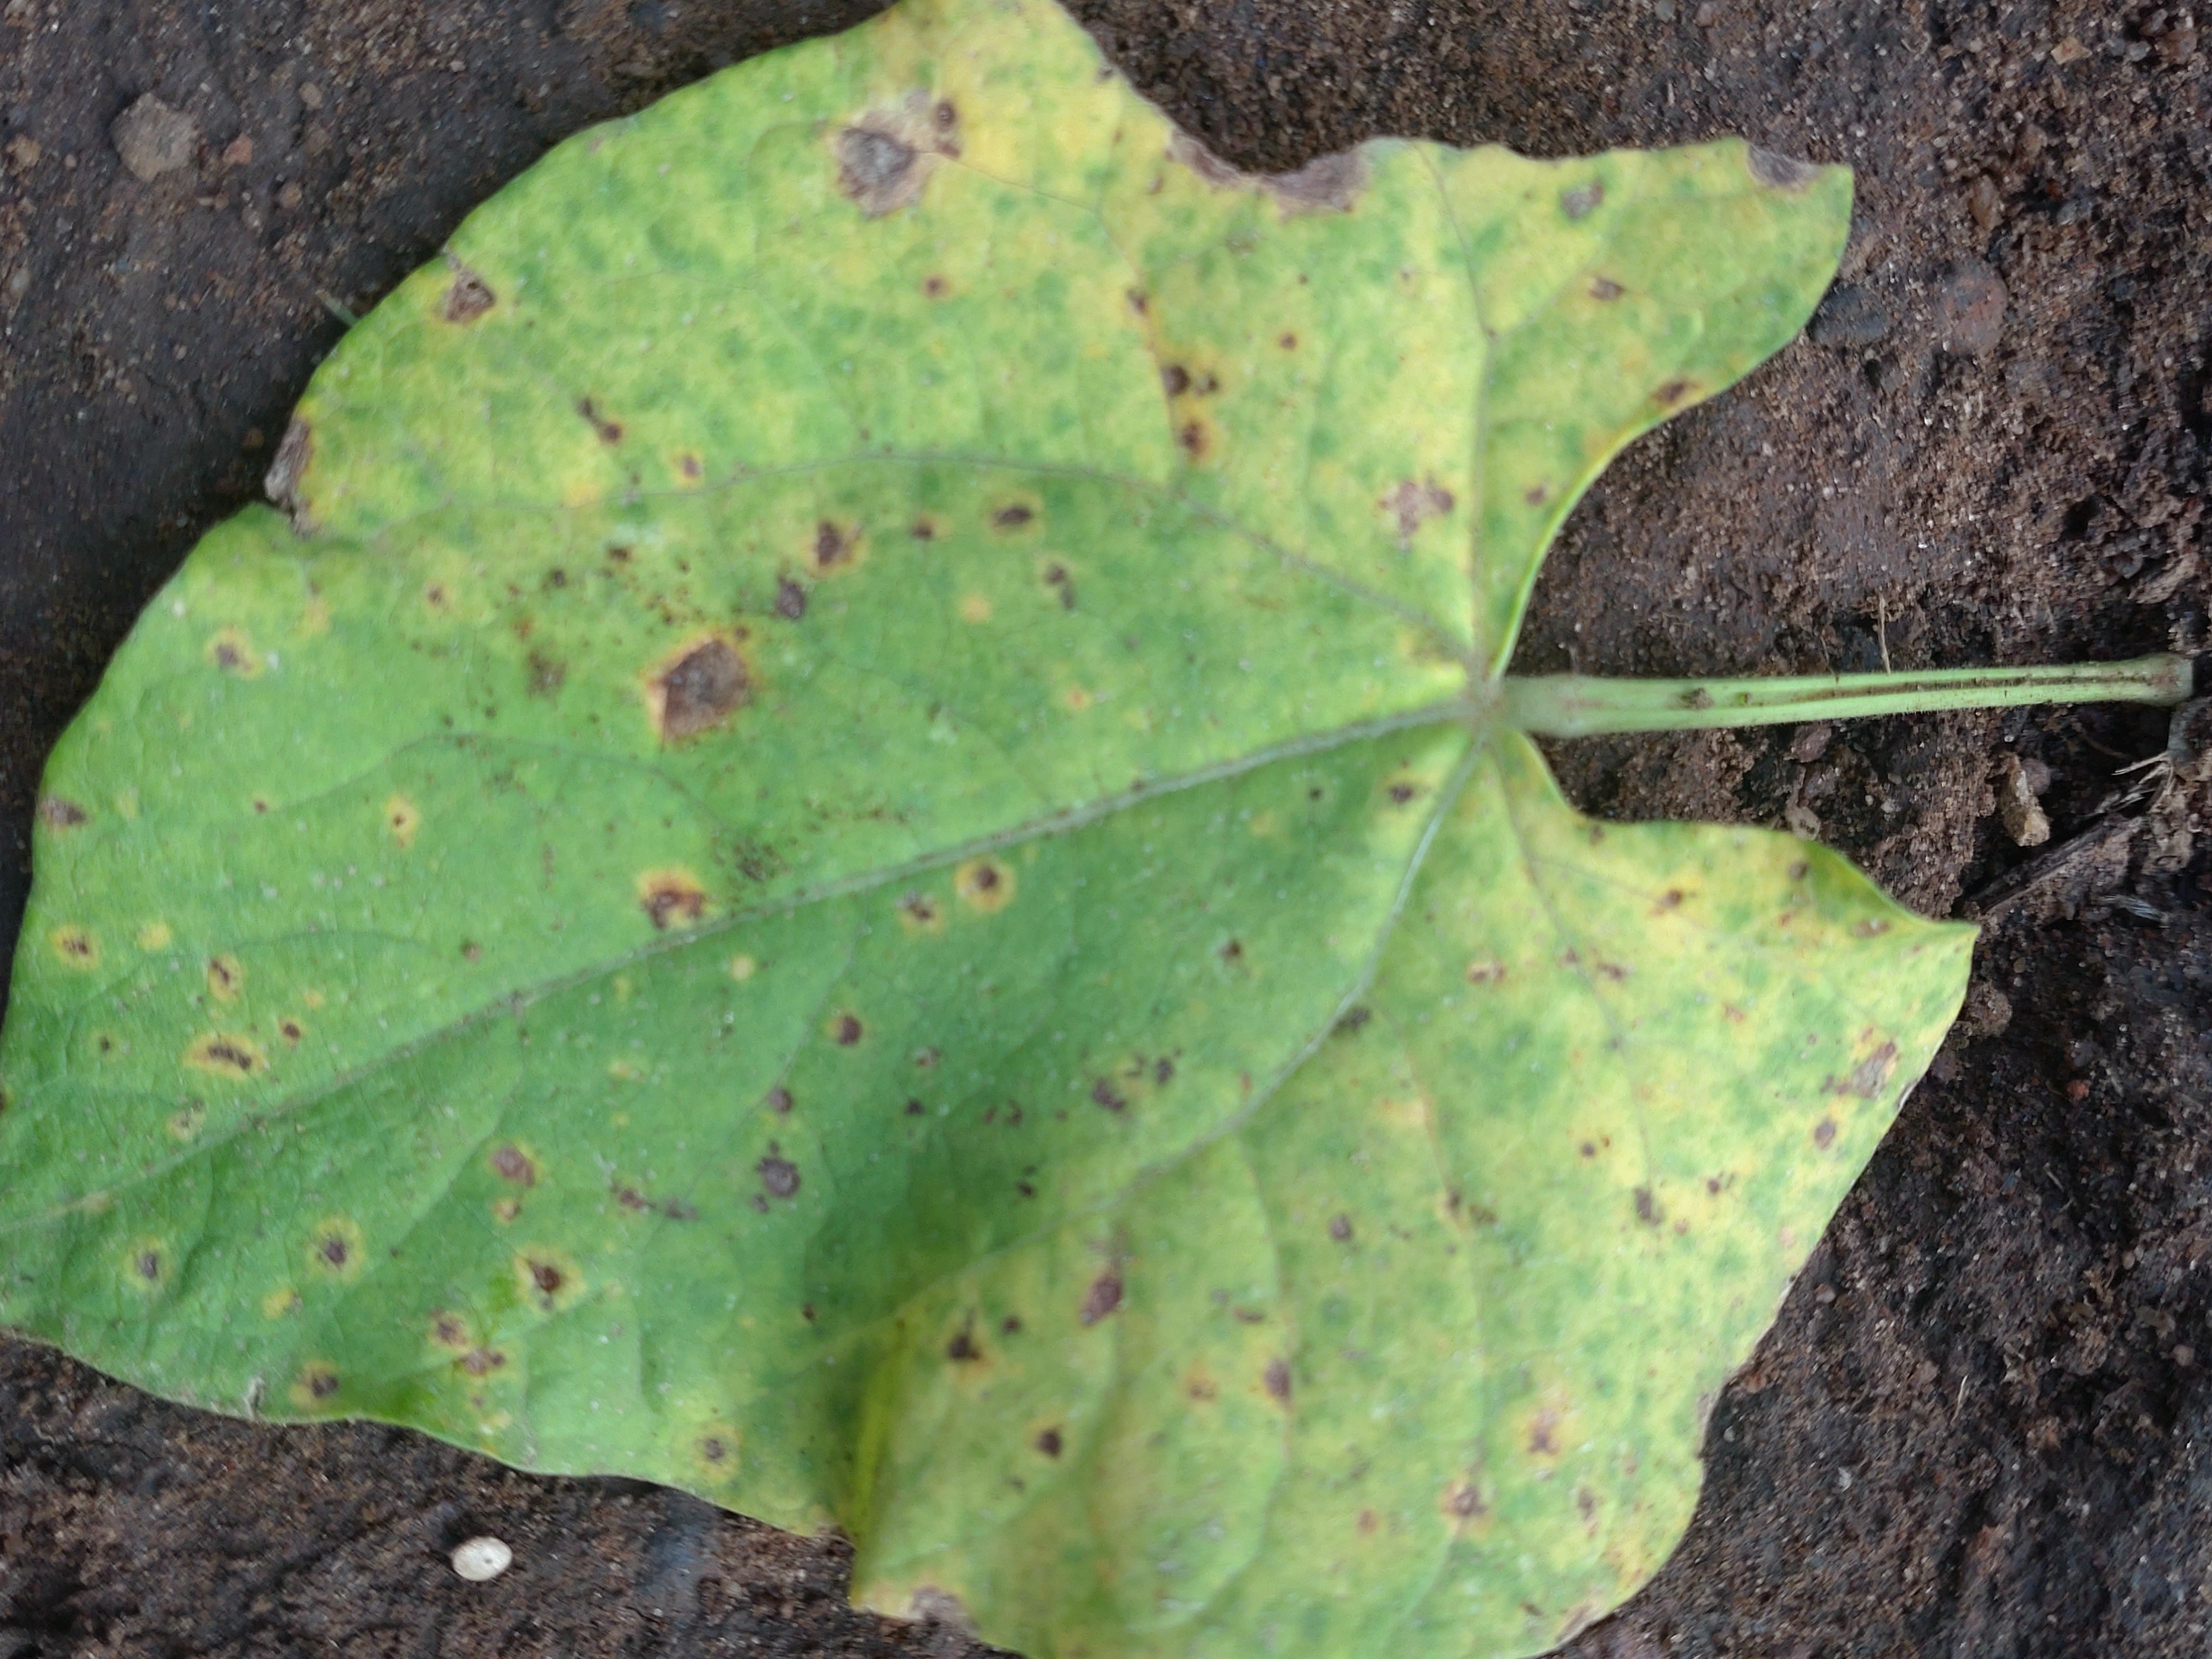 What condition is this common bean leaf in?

rust
